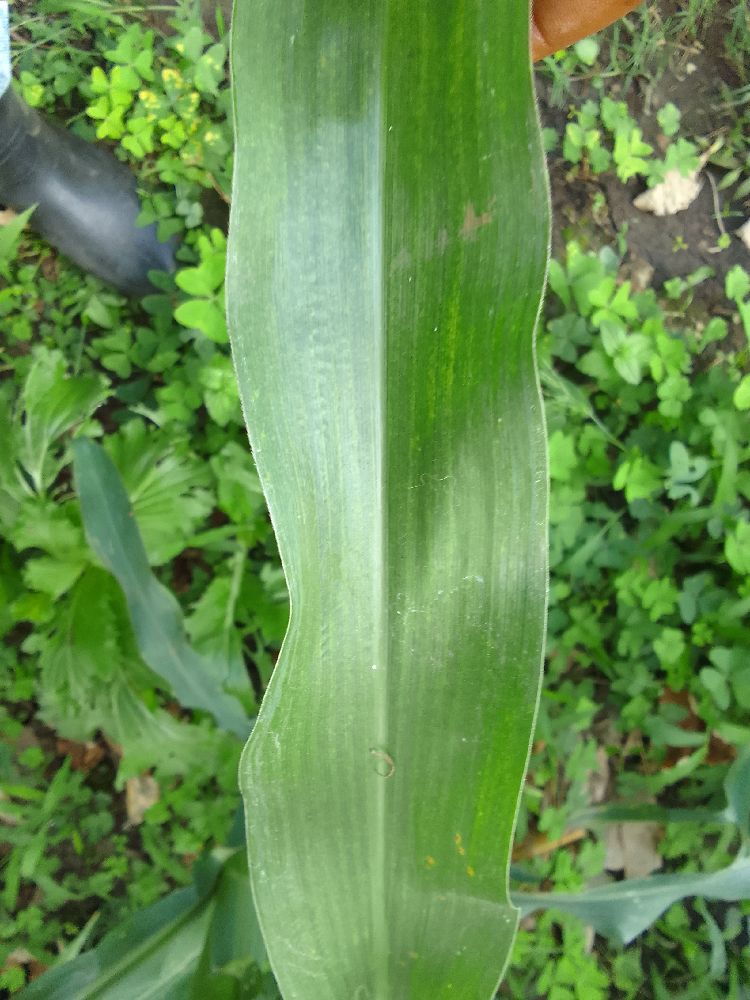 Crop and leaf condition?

maize, healthy
